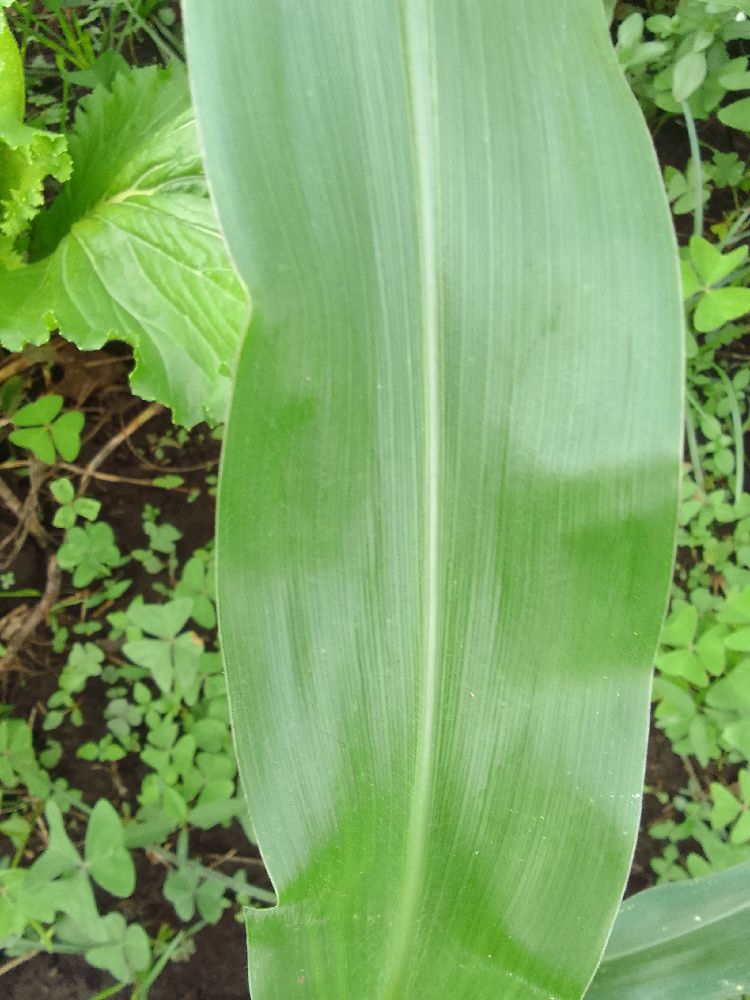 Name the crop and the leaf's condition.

maize, healthy
